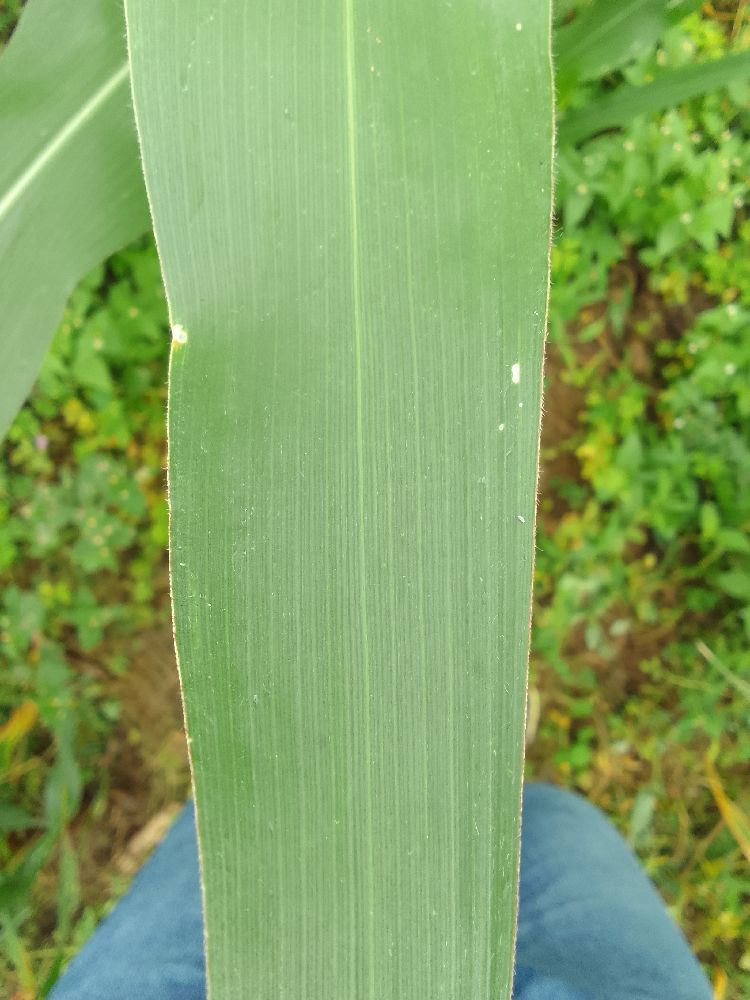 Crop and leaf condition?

maize, healthy
